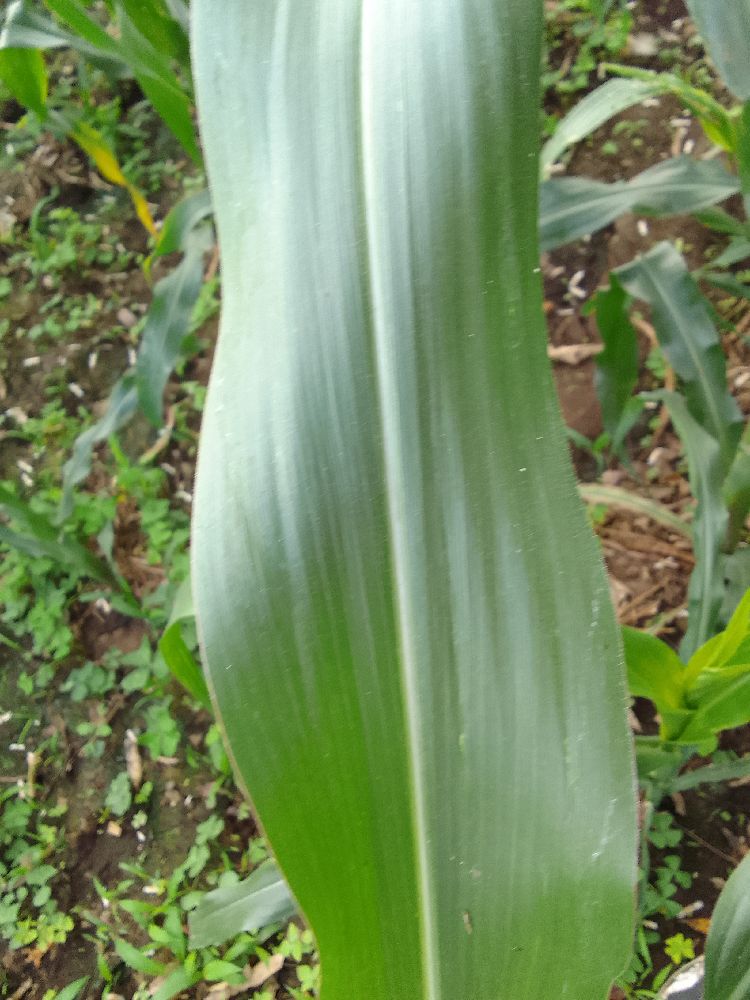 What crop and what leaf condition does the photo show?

maize, healthy
